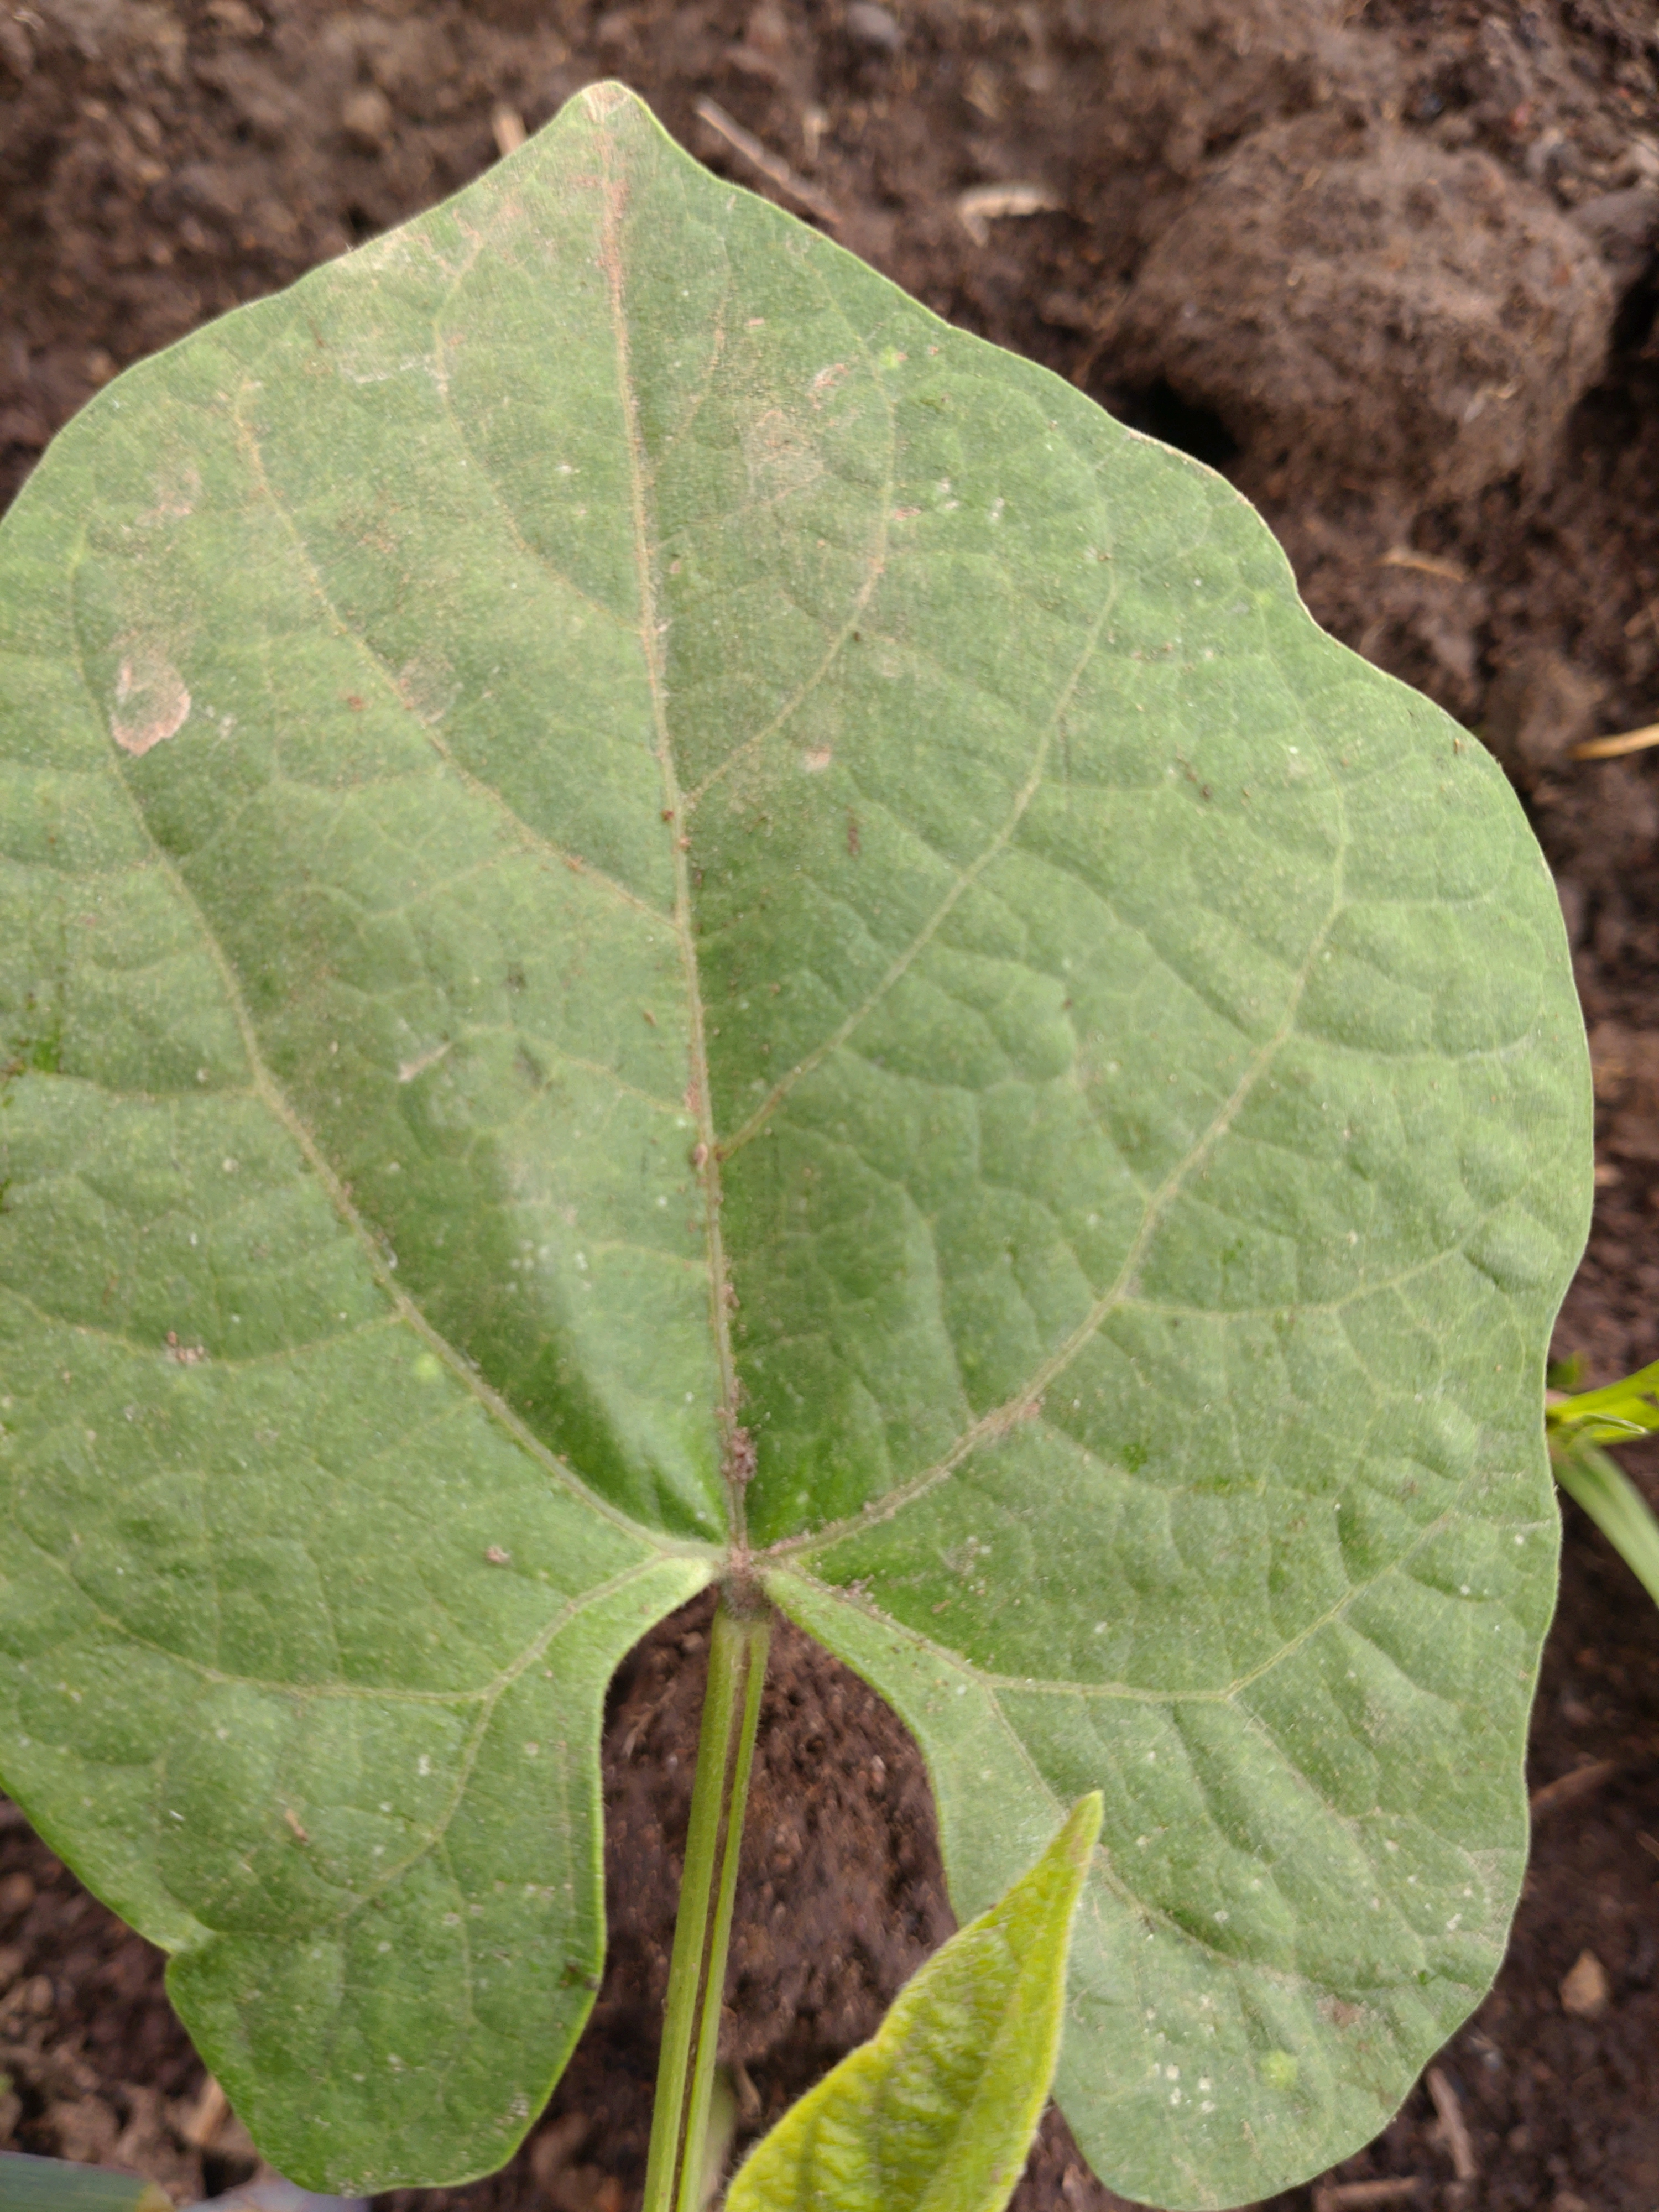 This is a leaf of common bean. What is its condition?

healthy
